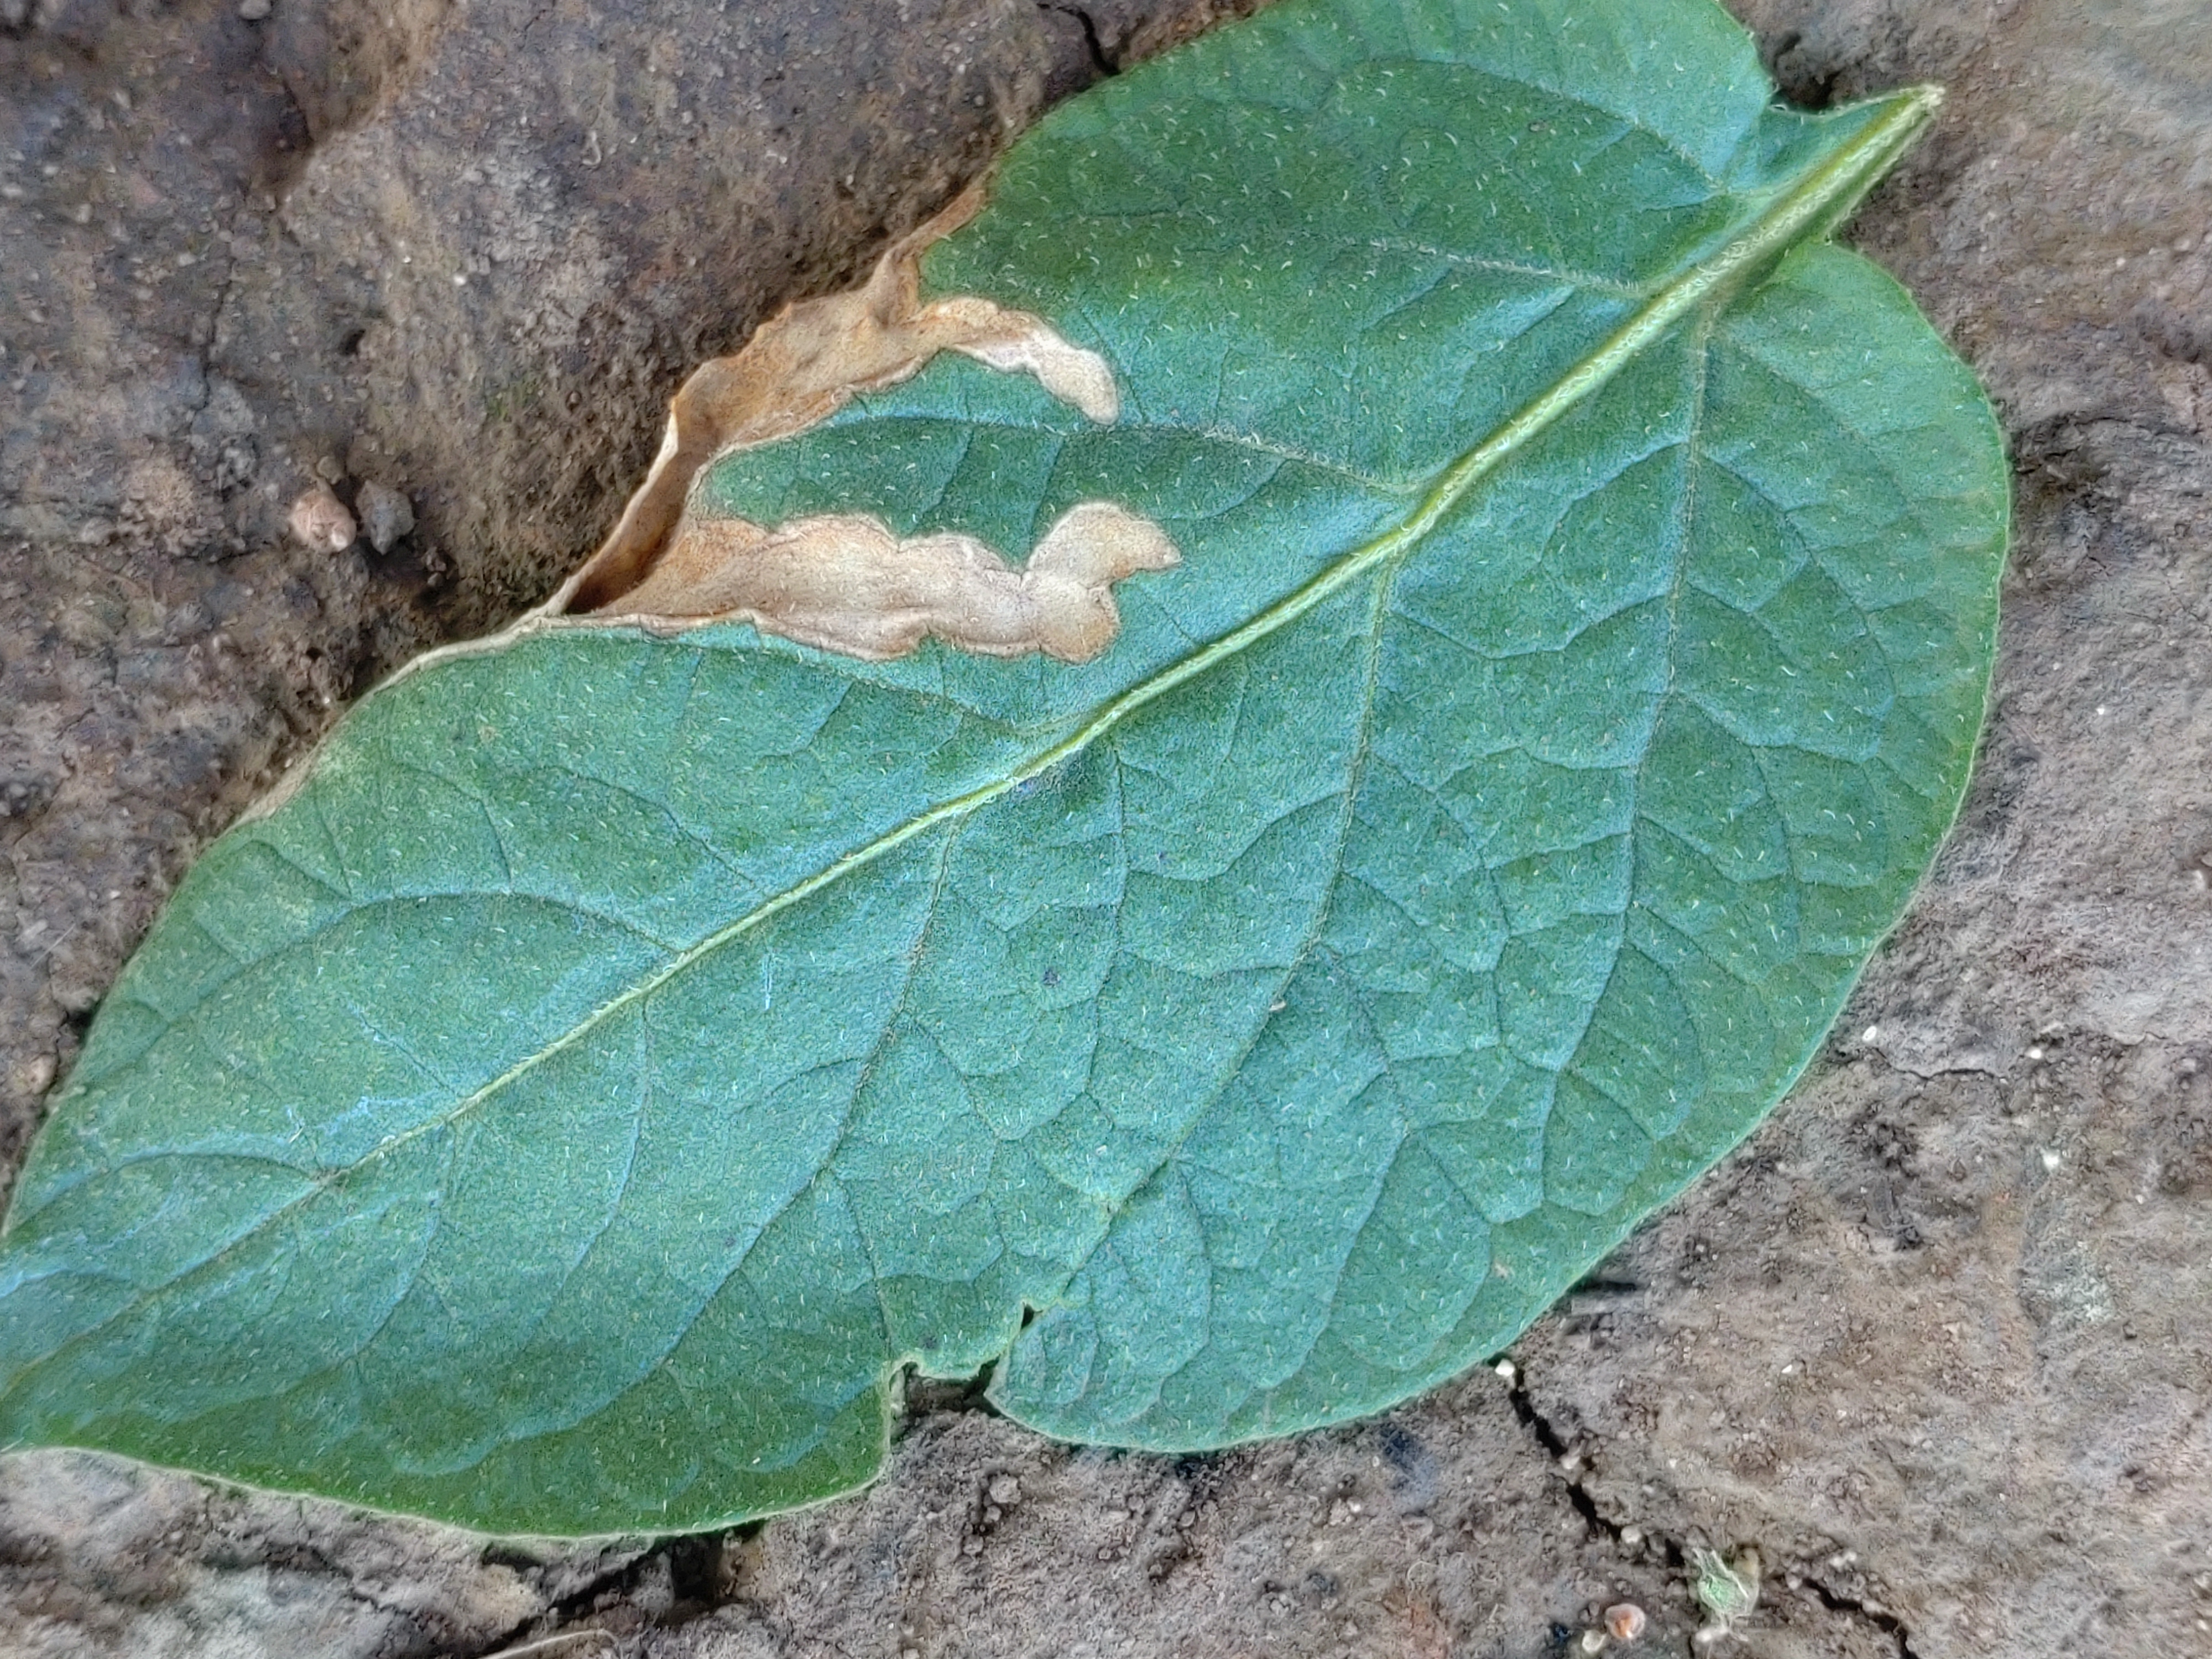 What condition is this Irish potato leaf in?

early blight
